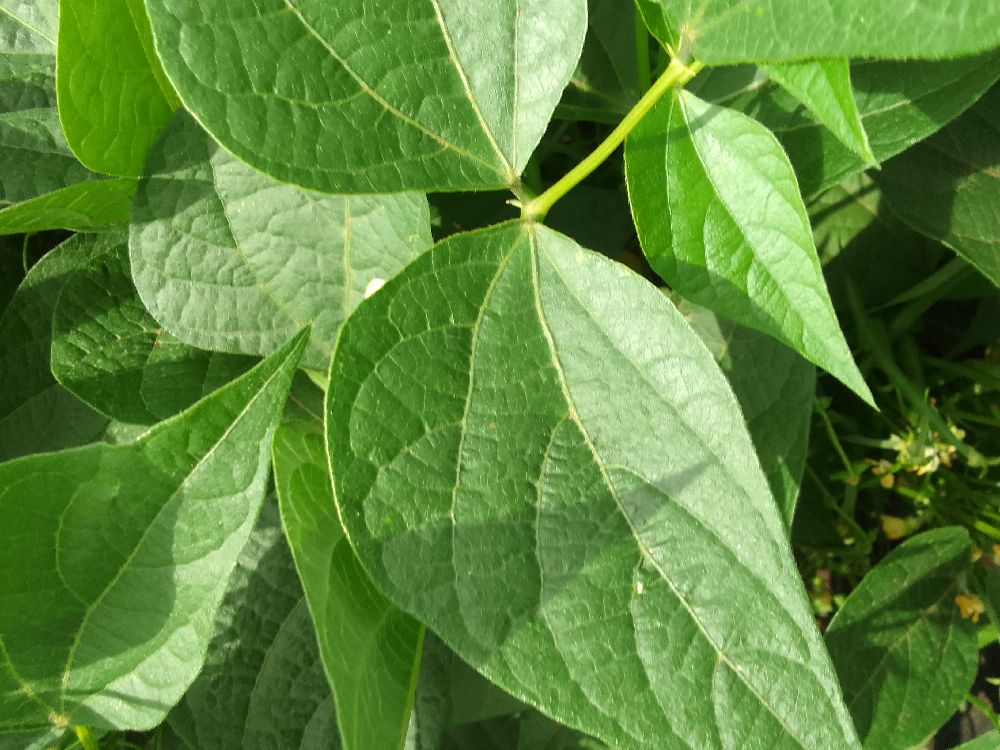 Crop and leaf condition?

common bean, healthy
